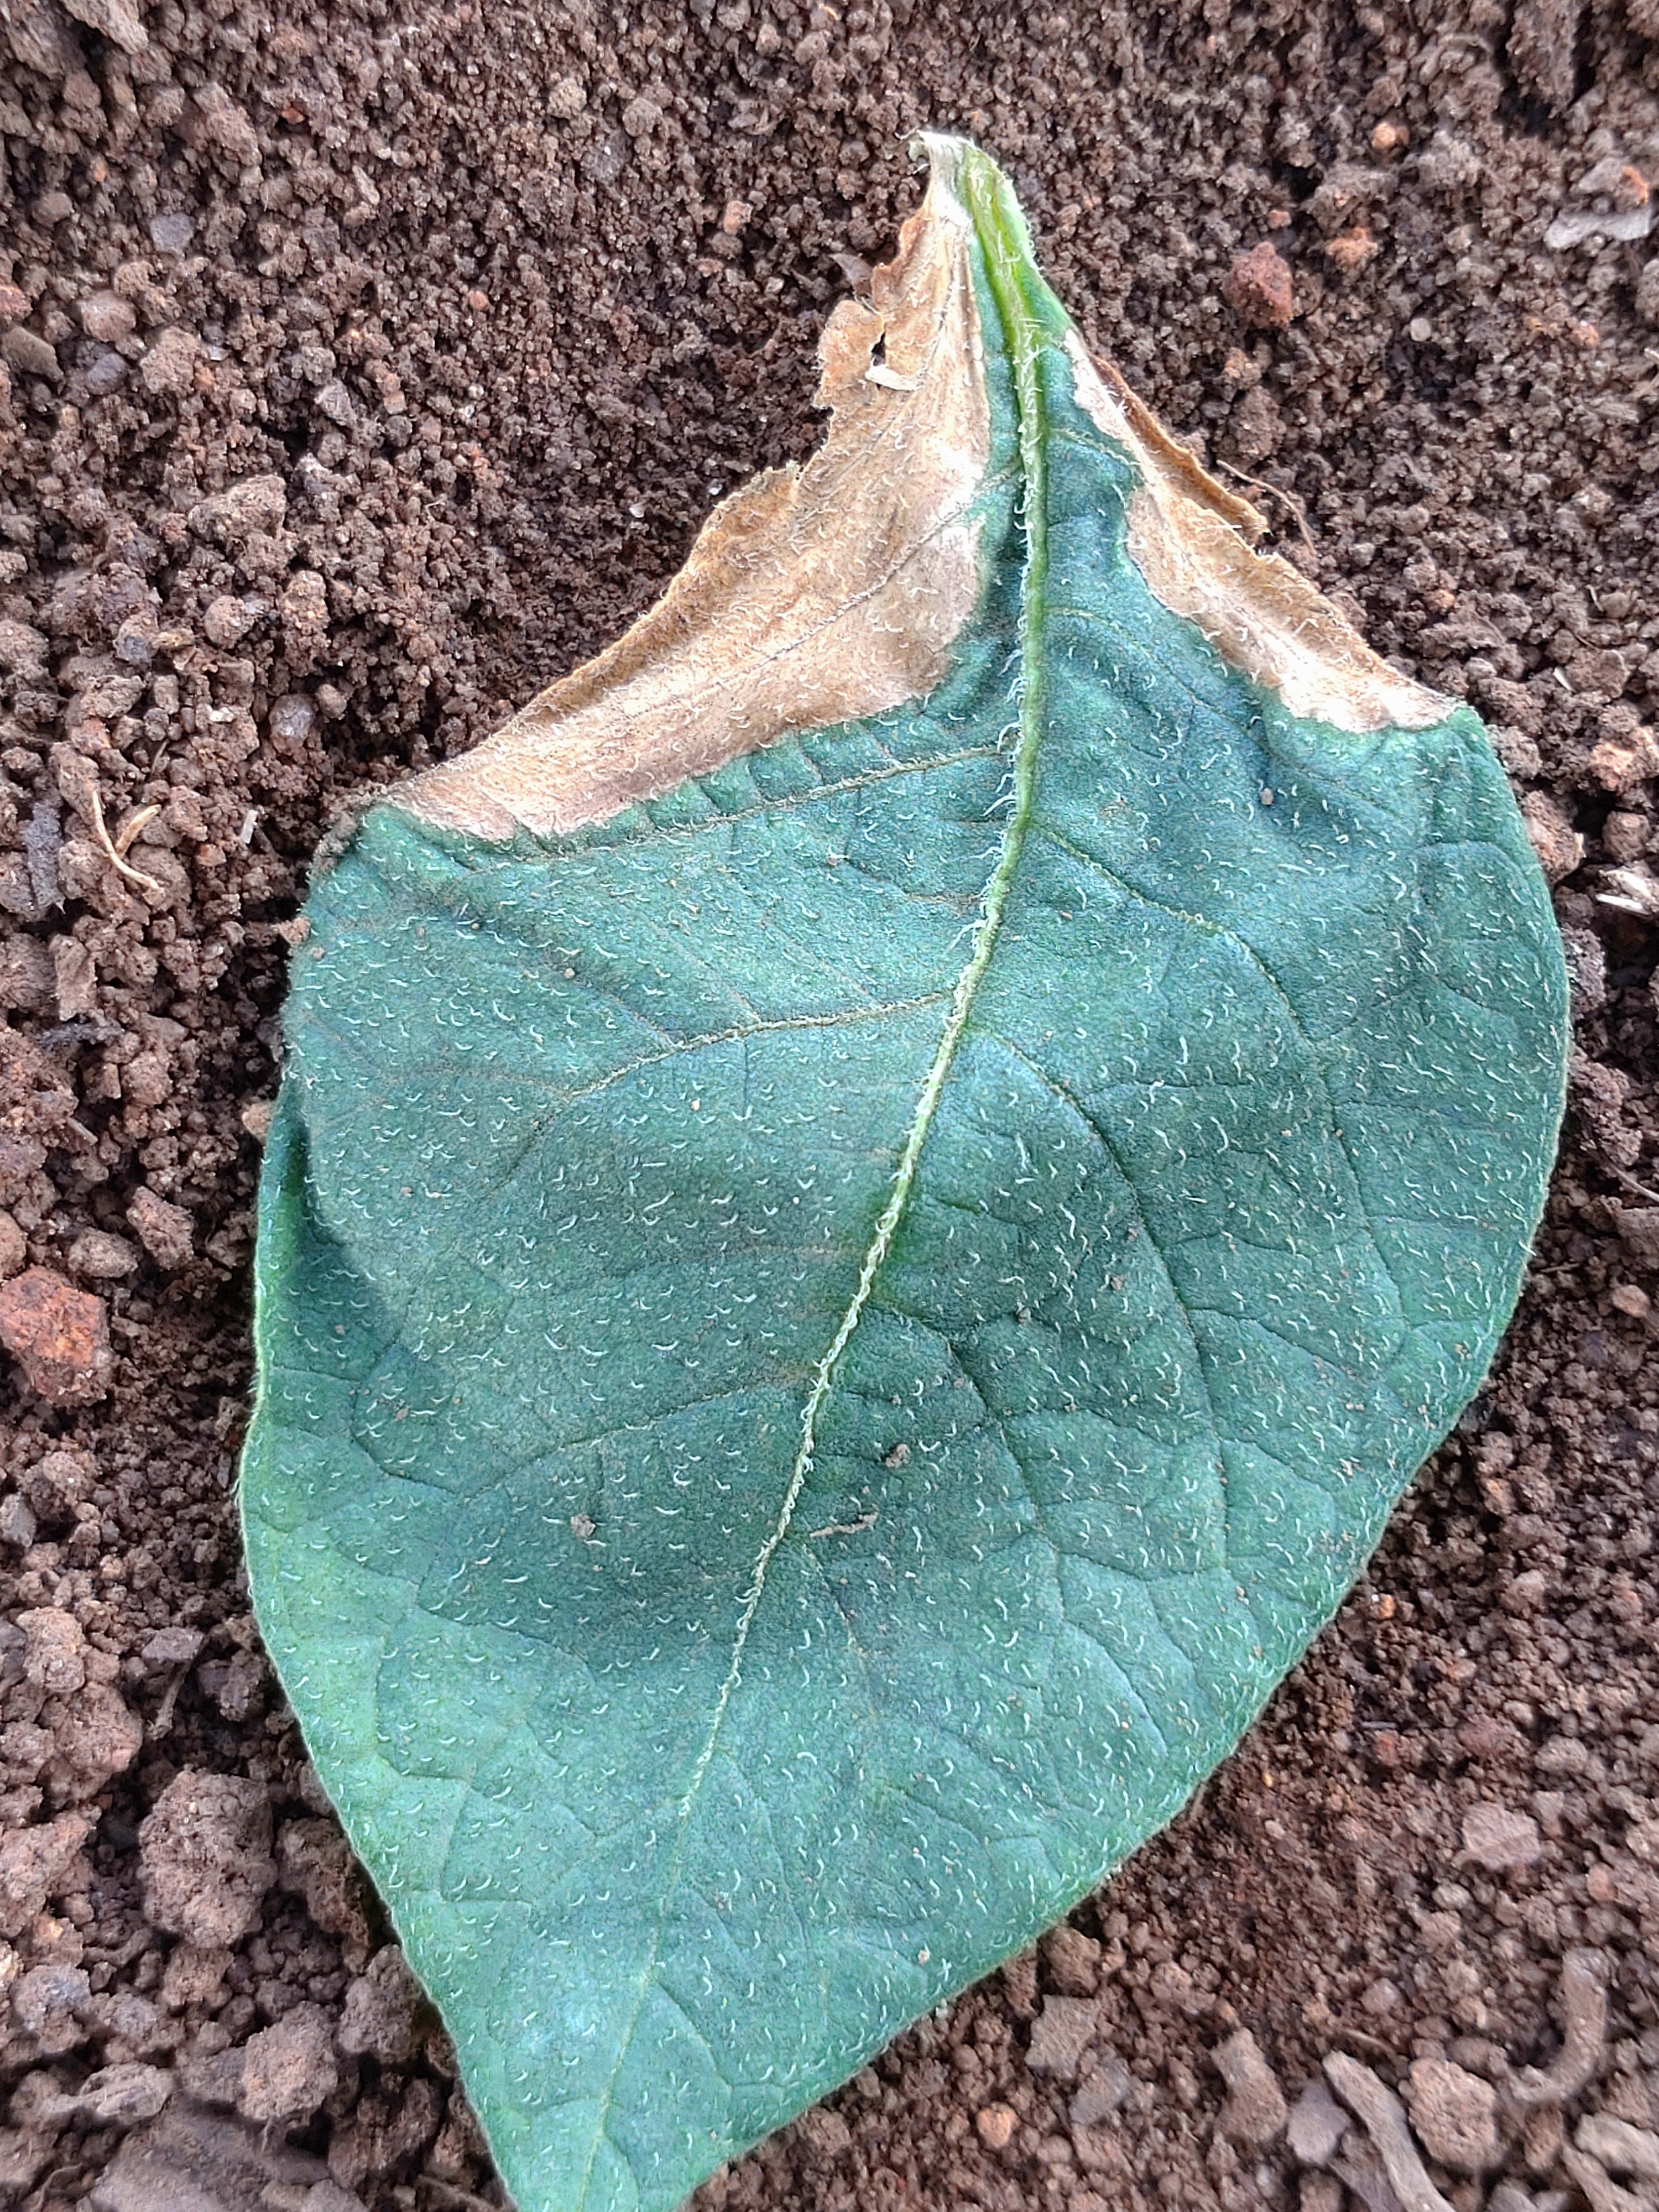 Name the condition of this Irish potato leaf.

early blight
